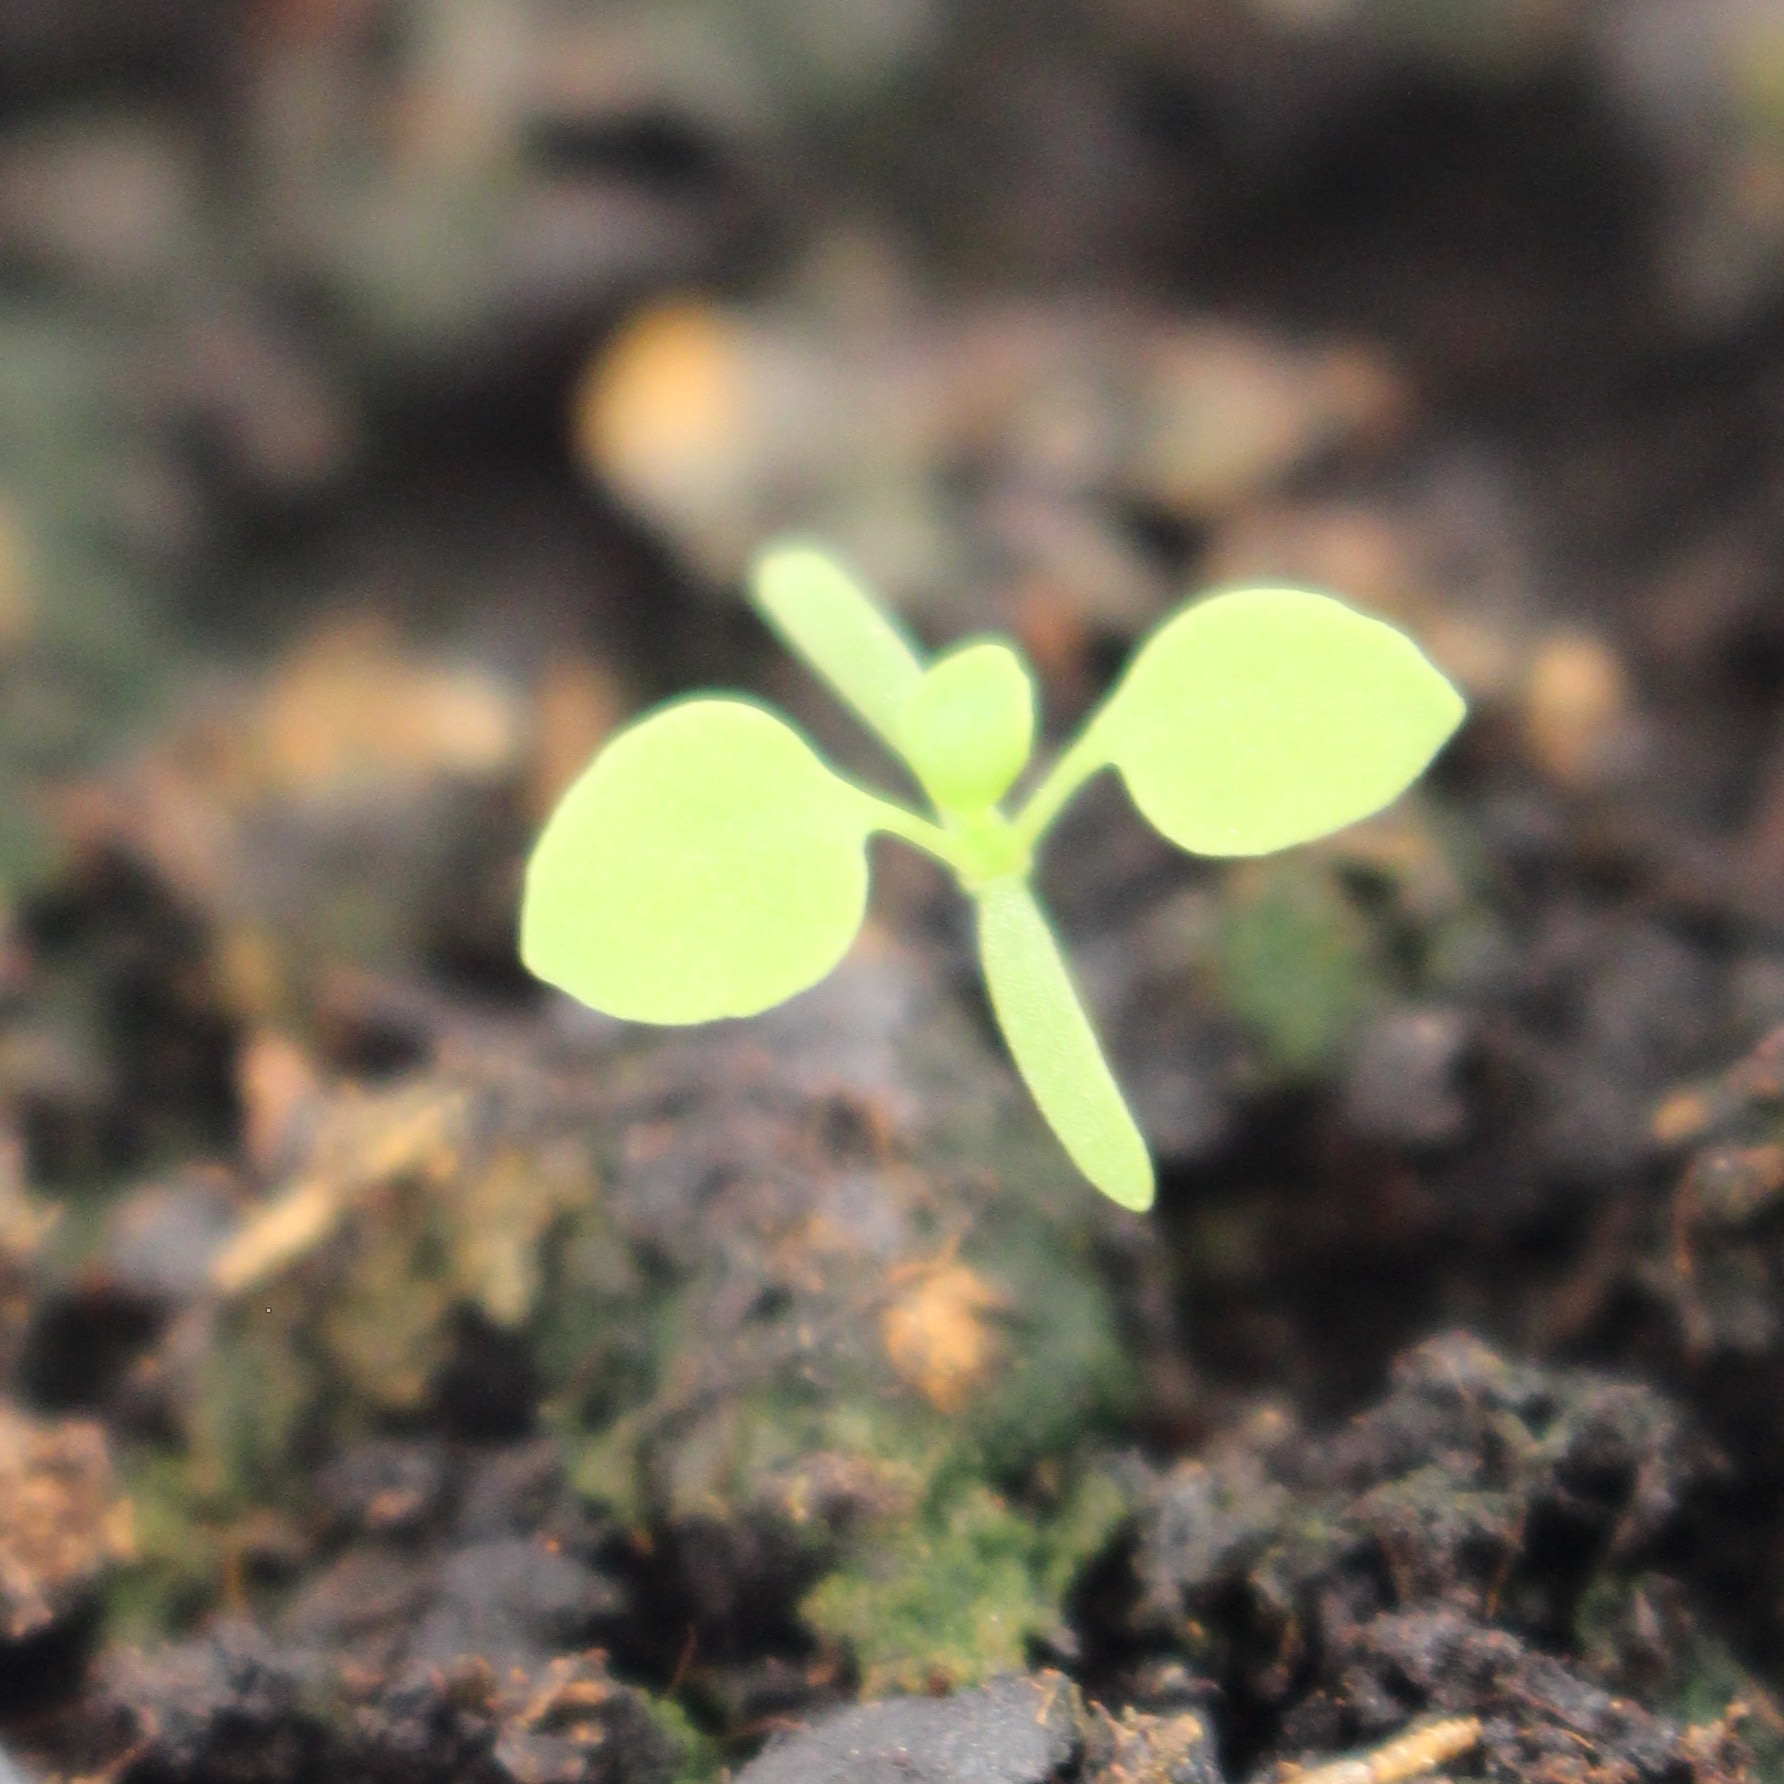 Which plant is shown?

Papaver rhoeas
